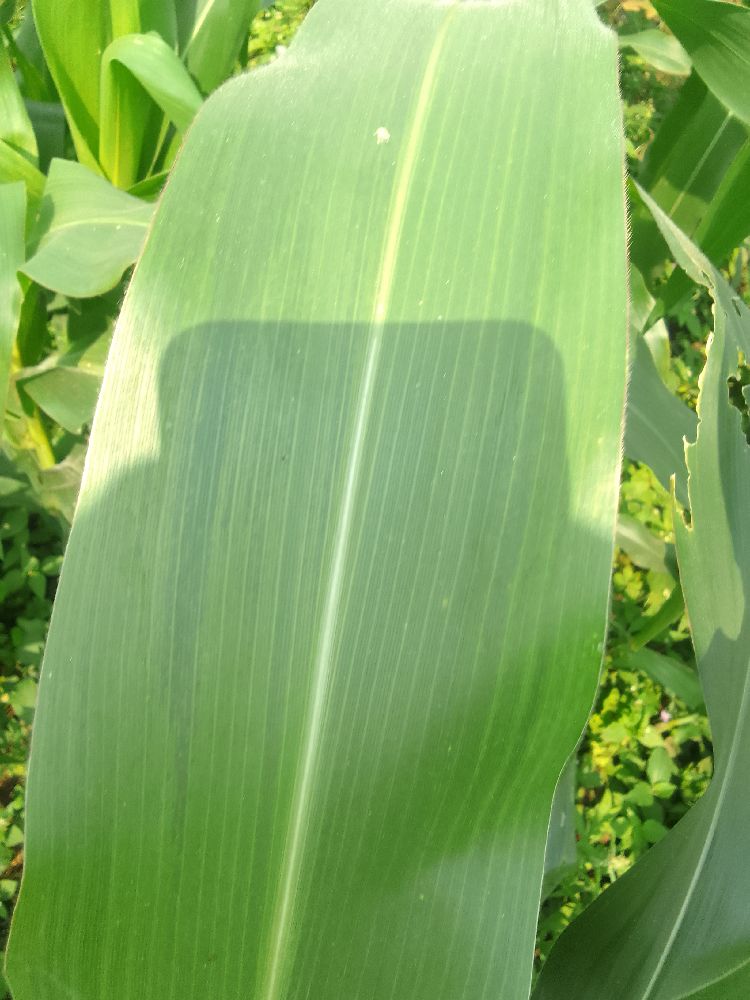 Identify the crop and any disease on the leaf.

maize, healthy
